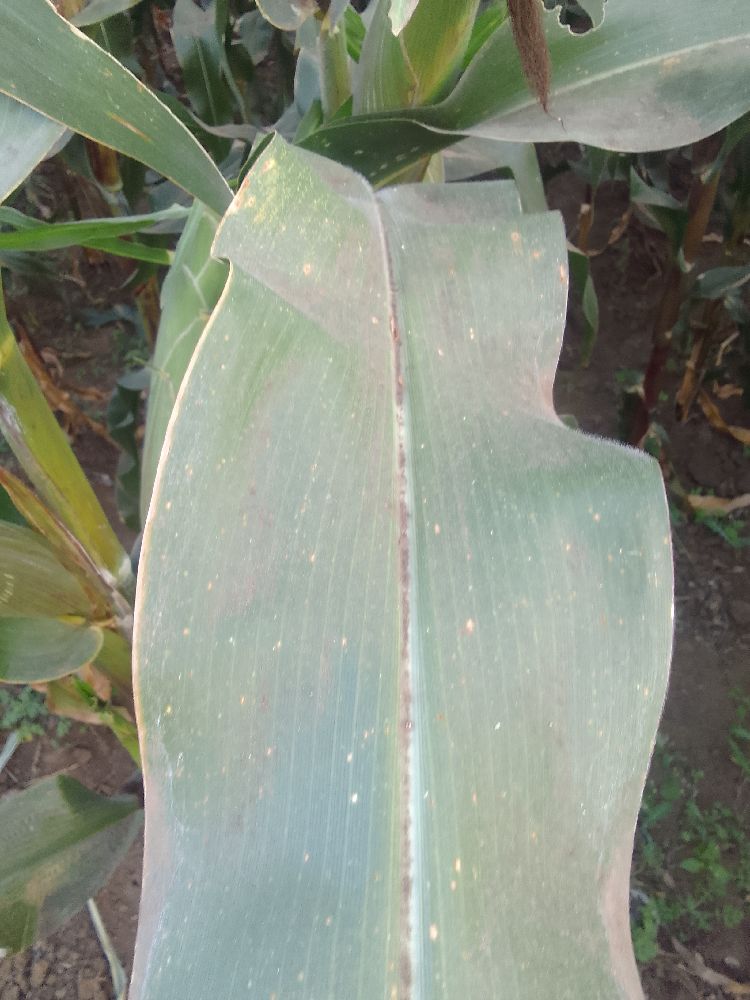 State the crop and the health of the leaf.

maize, healthy
